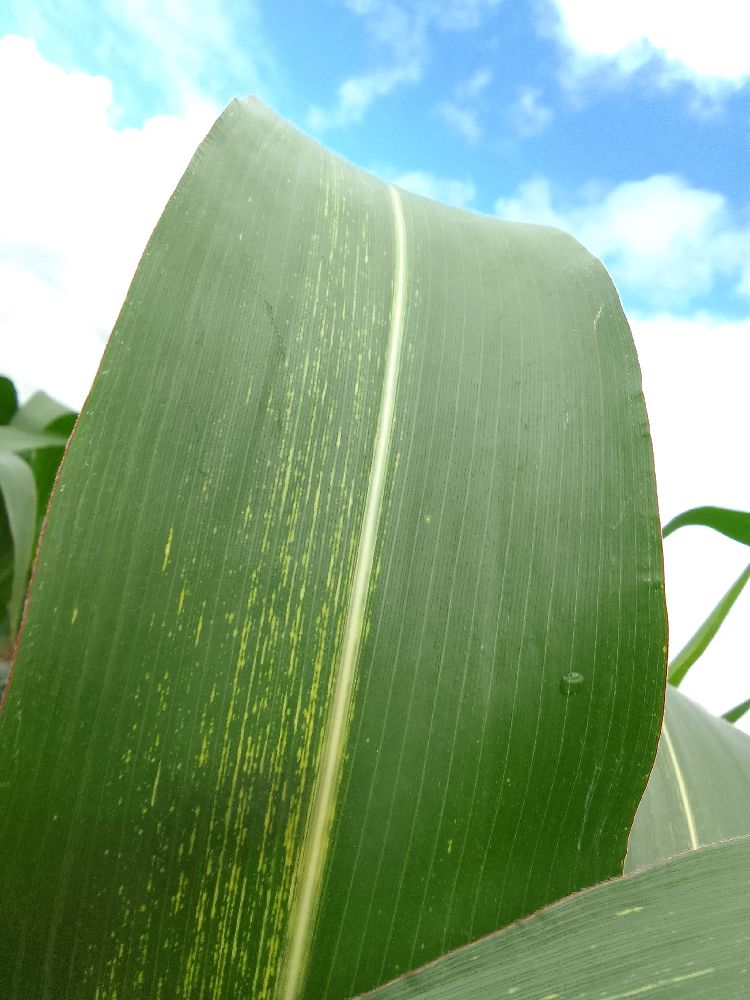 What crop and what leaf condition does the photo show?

maize, maize streak virus
